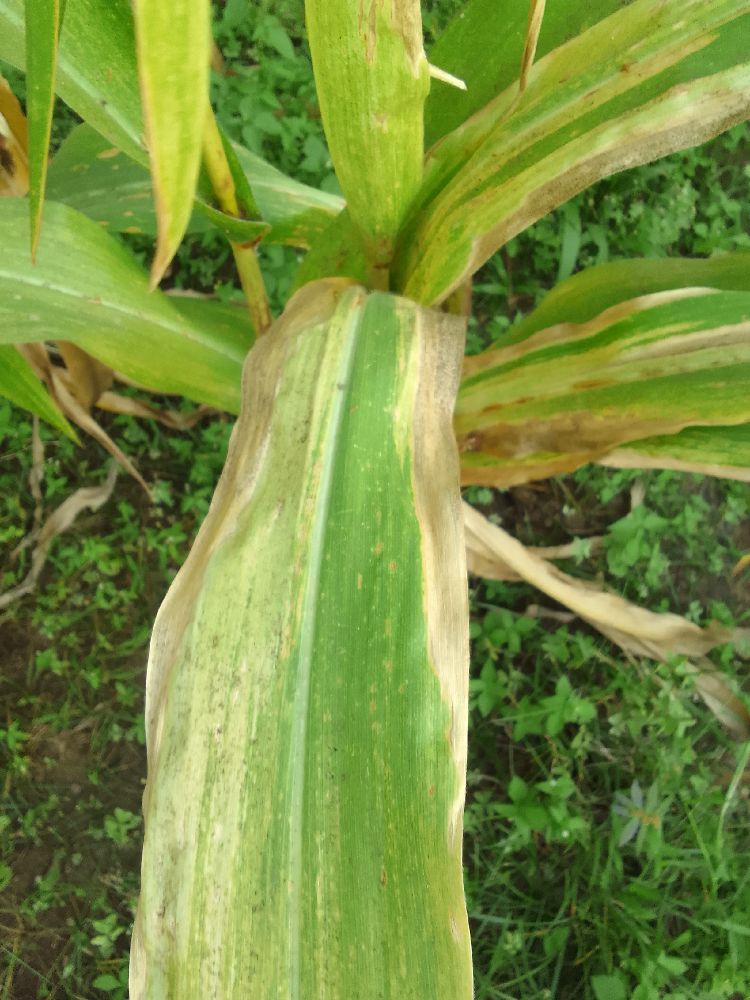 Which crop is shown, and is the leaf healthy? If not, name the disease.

maize, maize lethal necrosis
